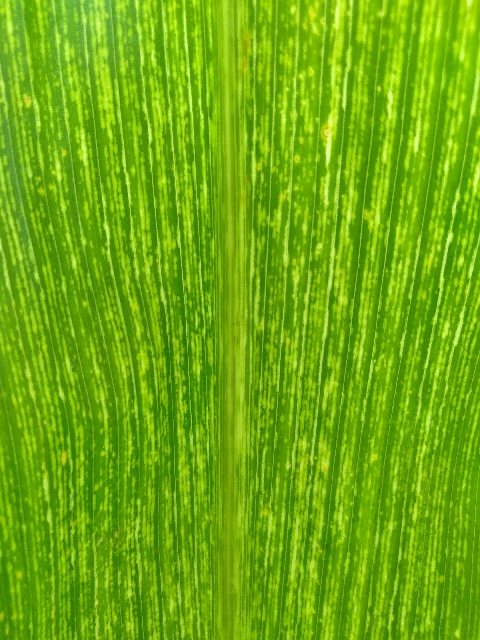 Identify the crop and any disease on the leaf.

maize, maize streak virus
